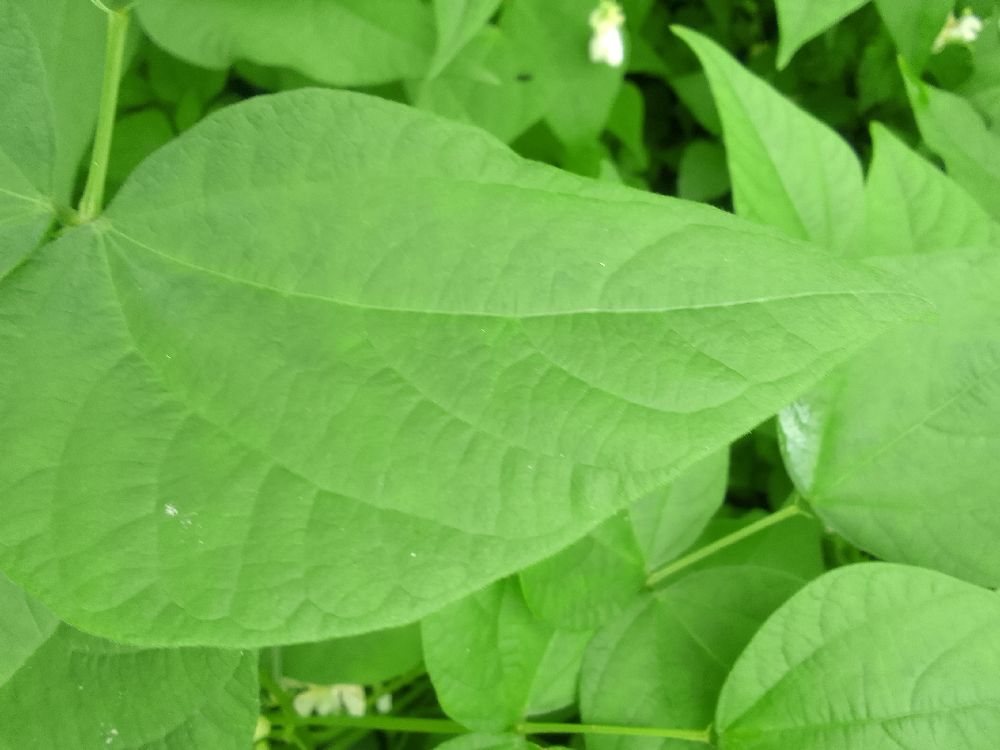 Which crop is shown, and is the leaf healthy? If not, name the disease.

common bean, healthy
